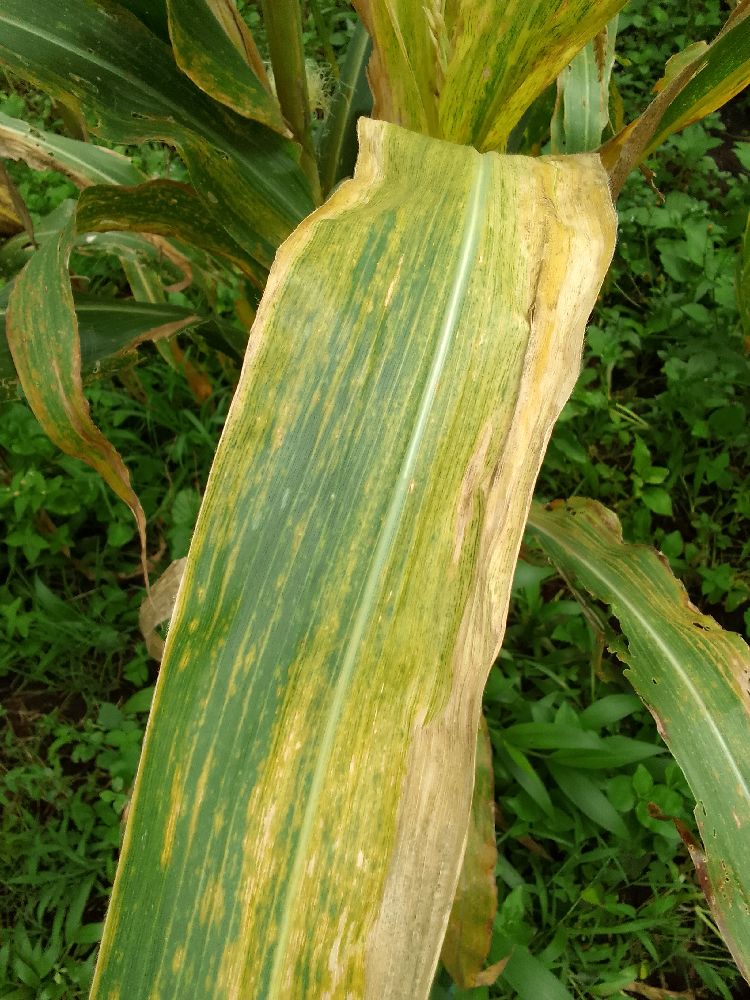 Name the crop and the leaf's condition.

maize, maize lethal necrosis
